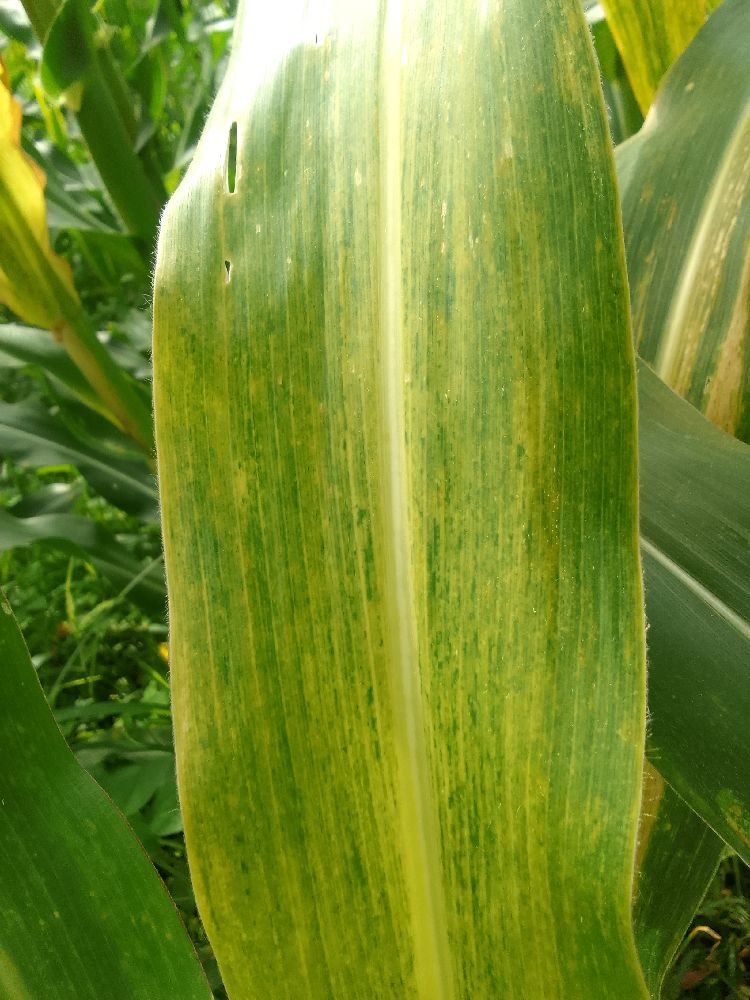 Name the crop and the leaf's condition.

maize, maize lethal necrosis
